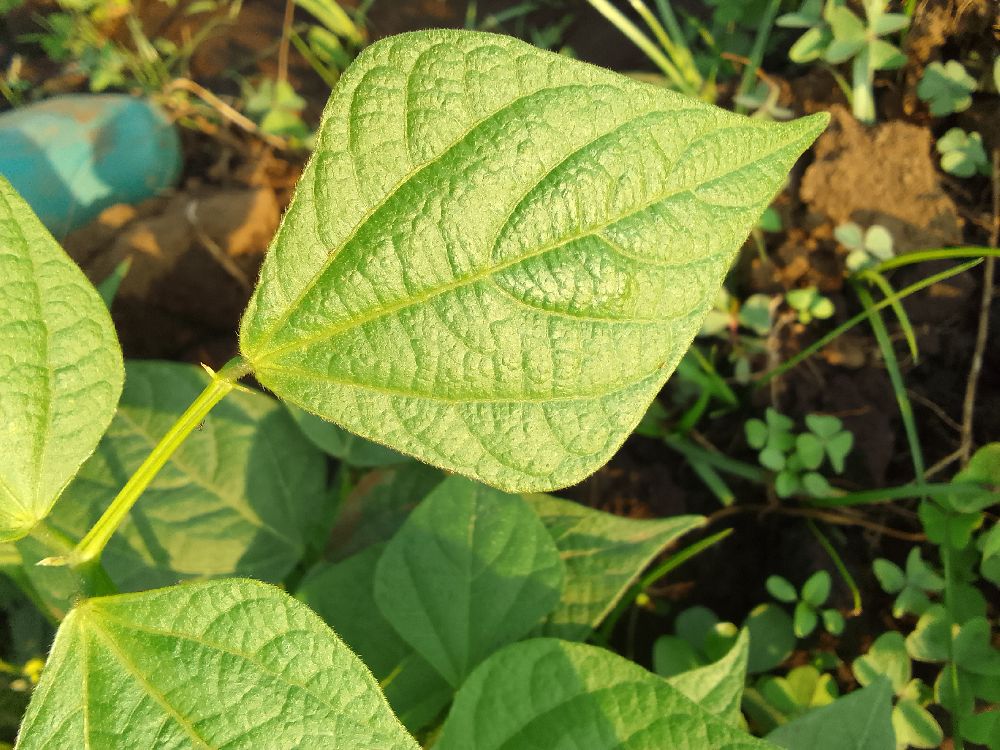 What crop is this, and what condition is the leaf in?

common bean, healthy
